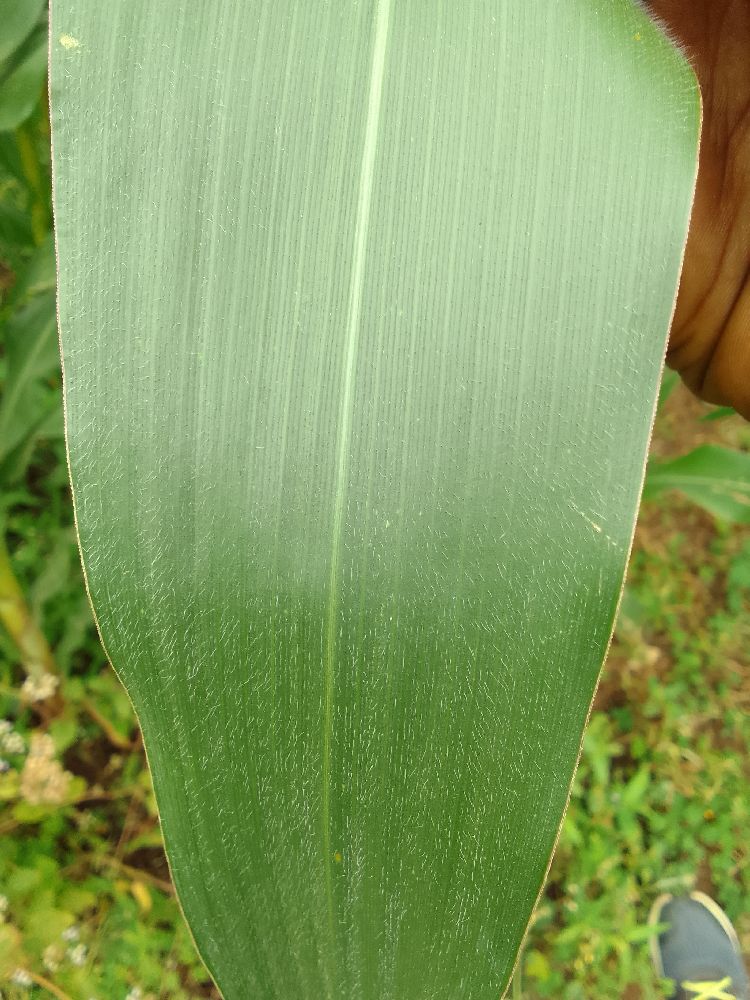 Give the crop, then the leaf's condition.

maize, healthy
